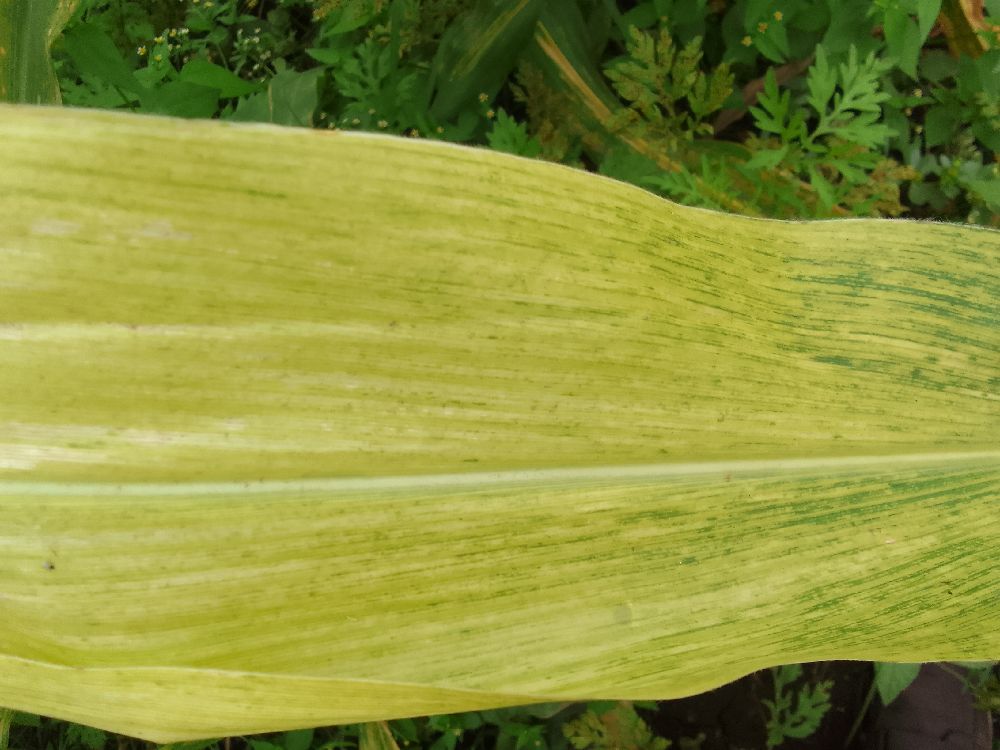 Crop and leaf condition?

maize, maize lethal necrosis
